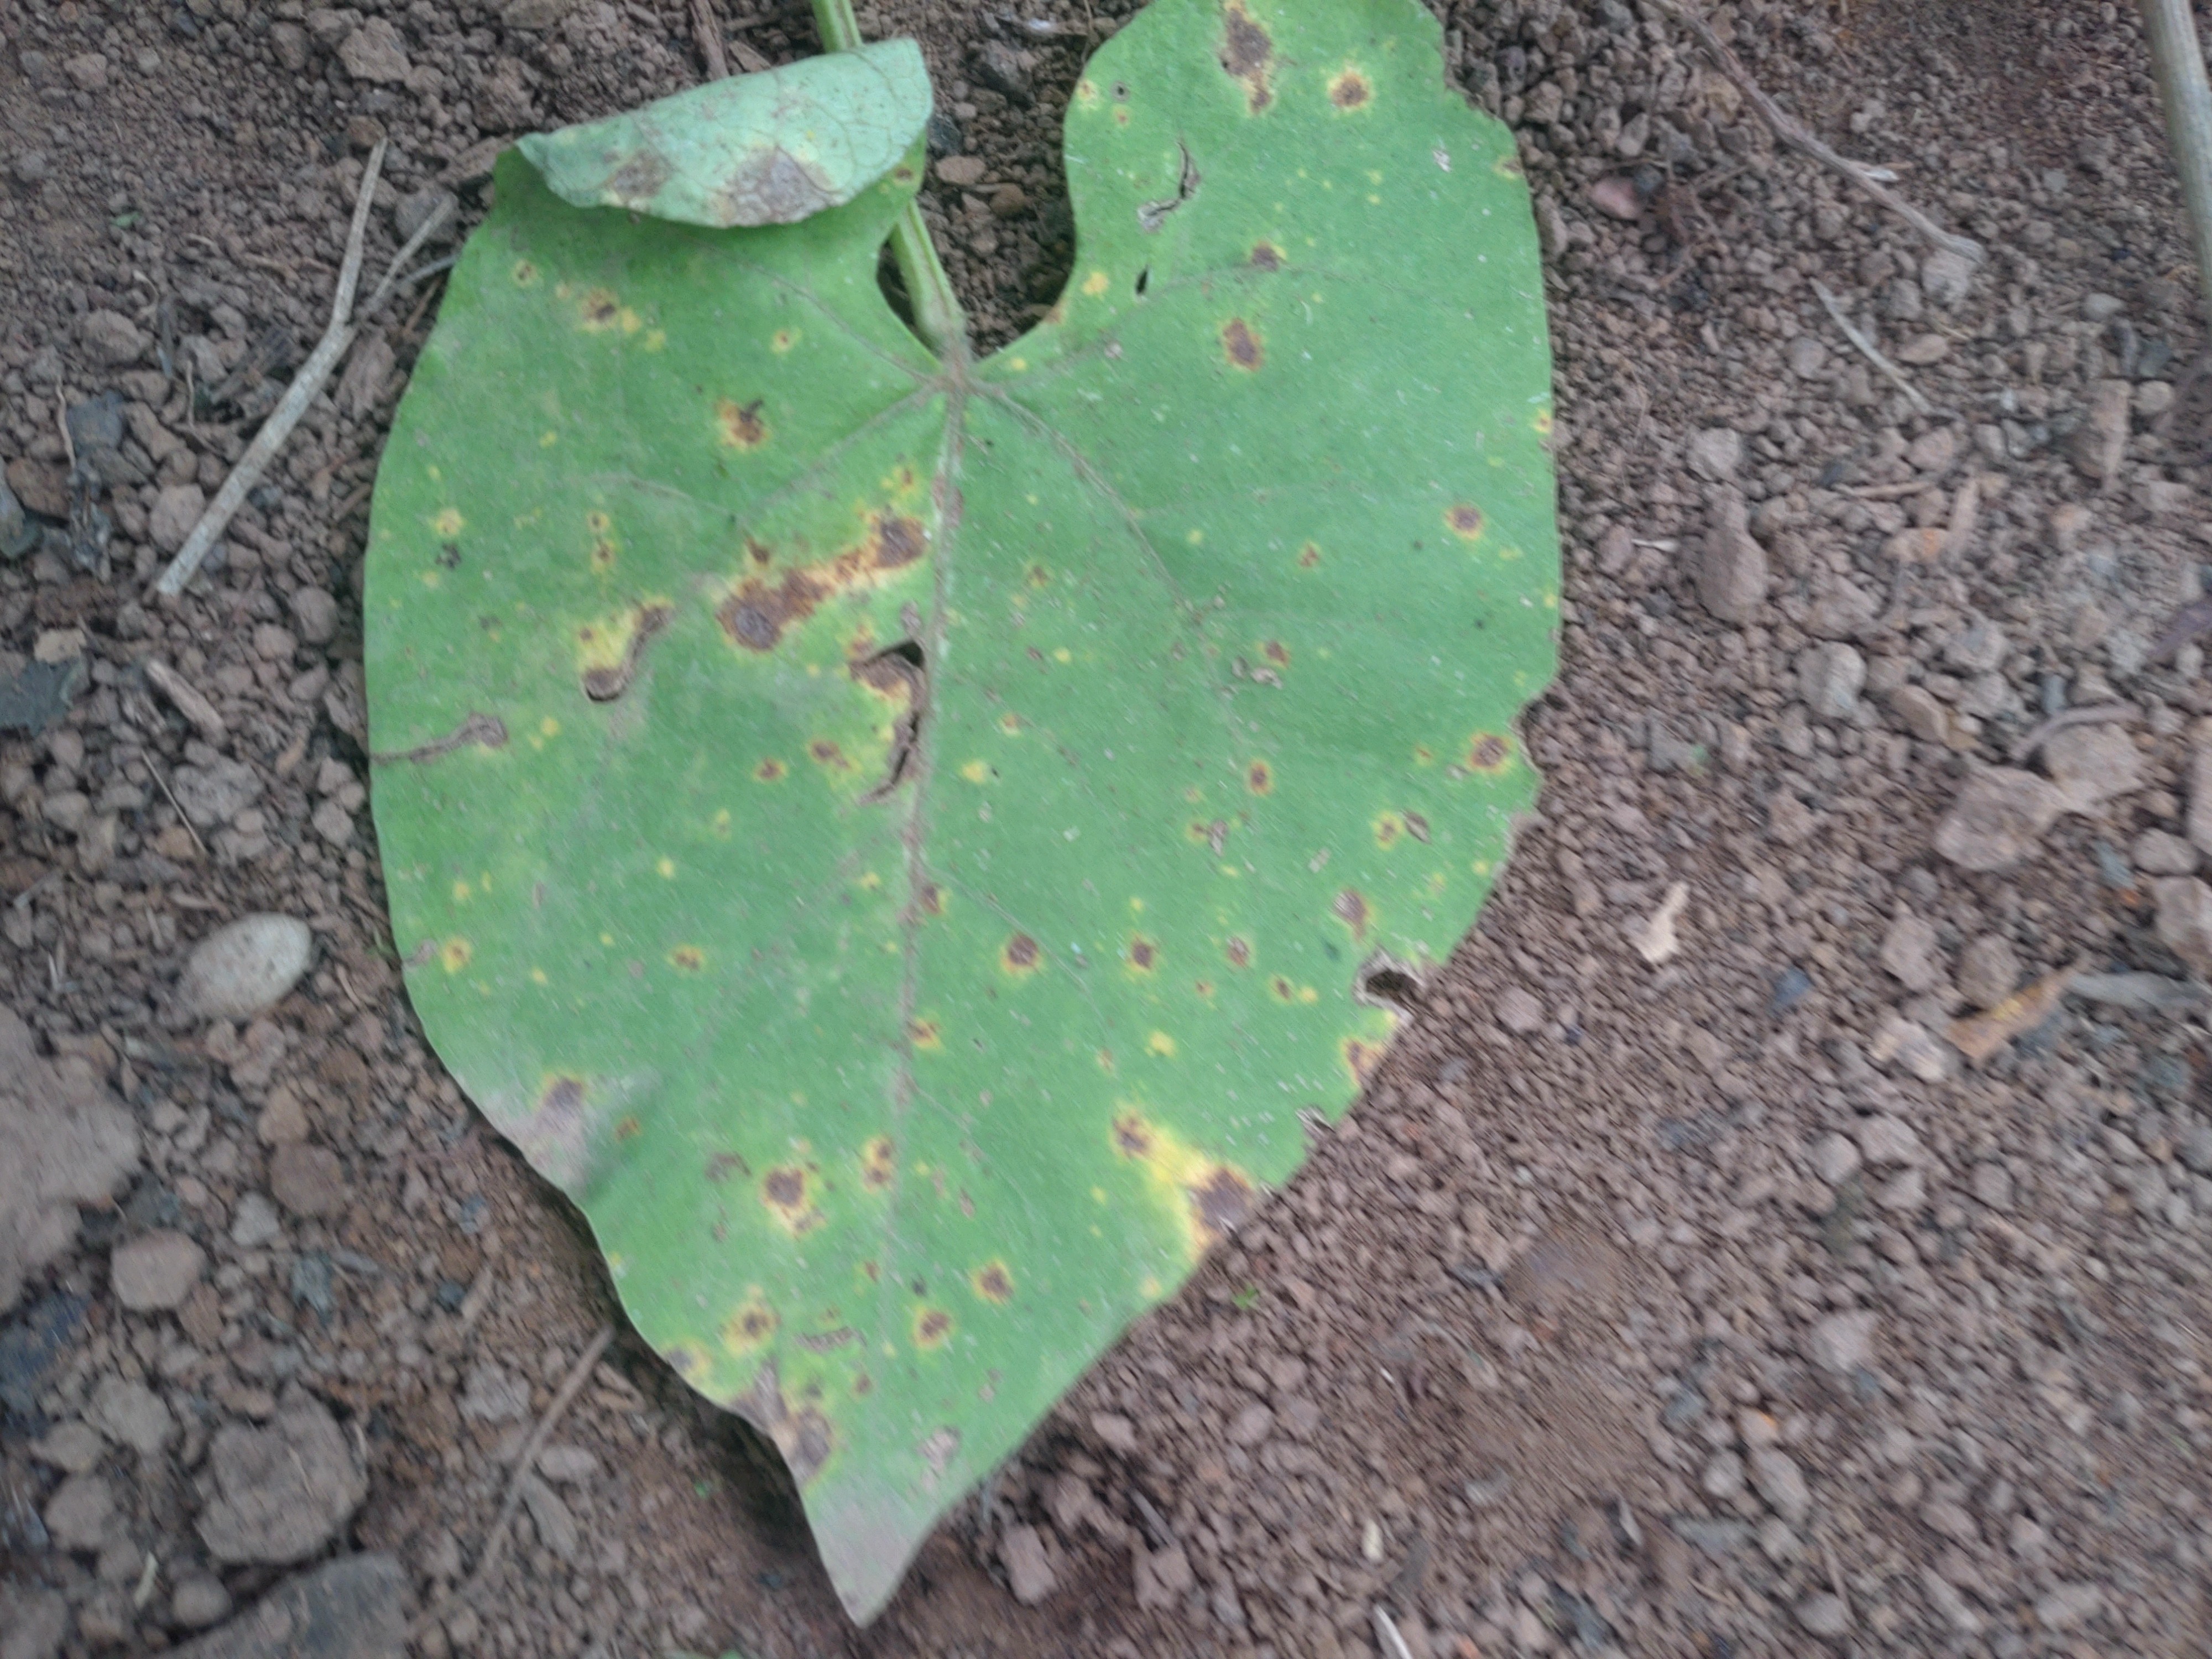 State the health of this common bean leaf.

rust
